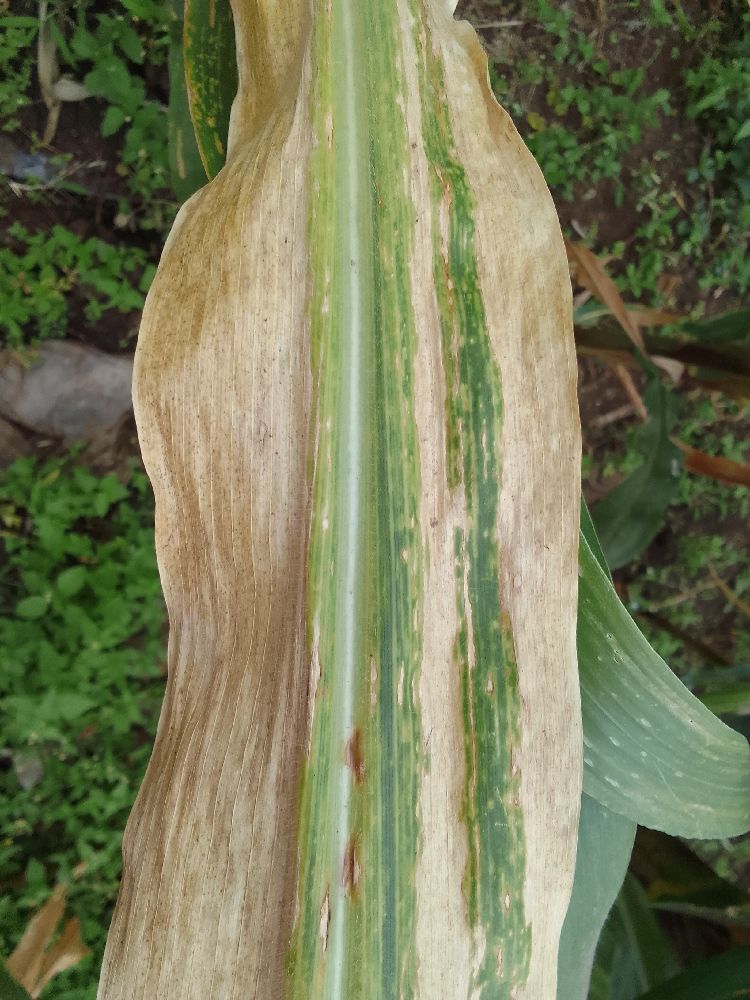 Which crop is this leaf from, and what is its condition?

maize, maize lethal necrosis
